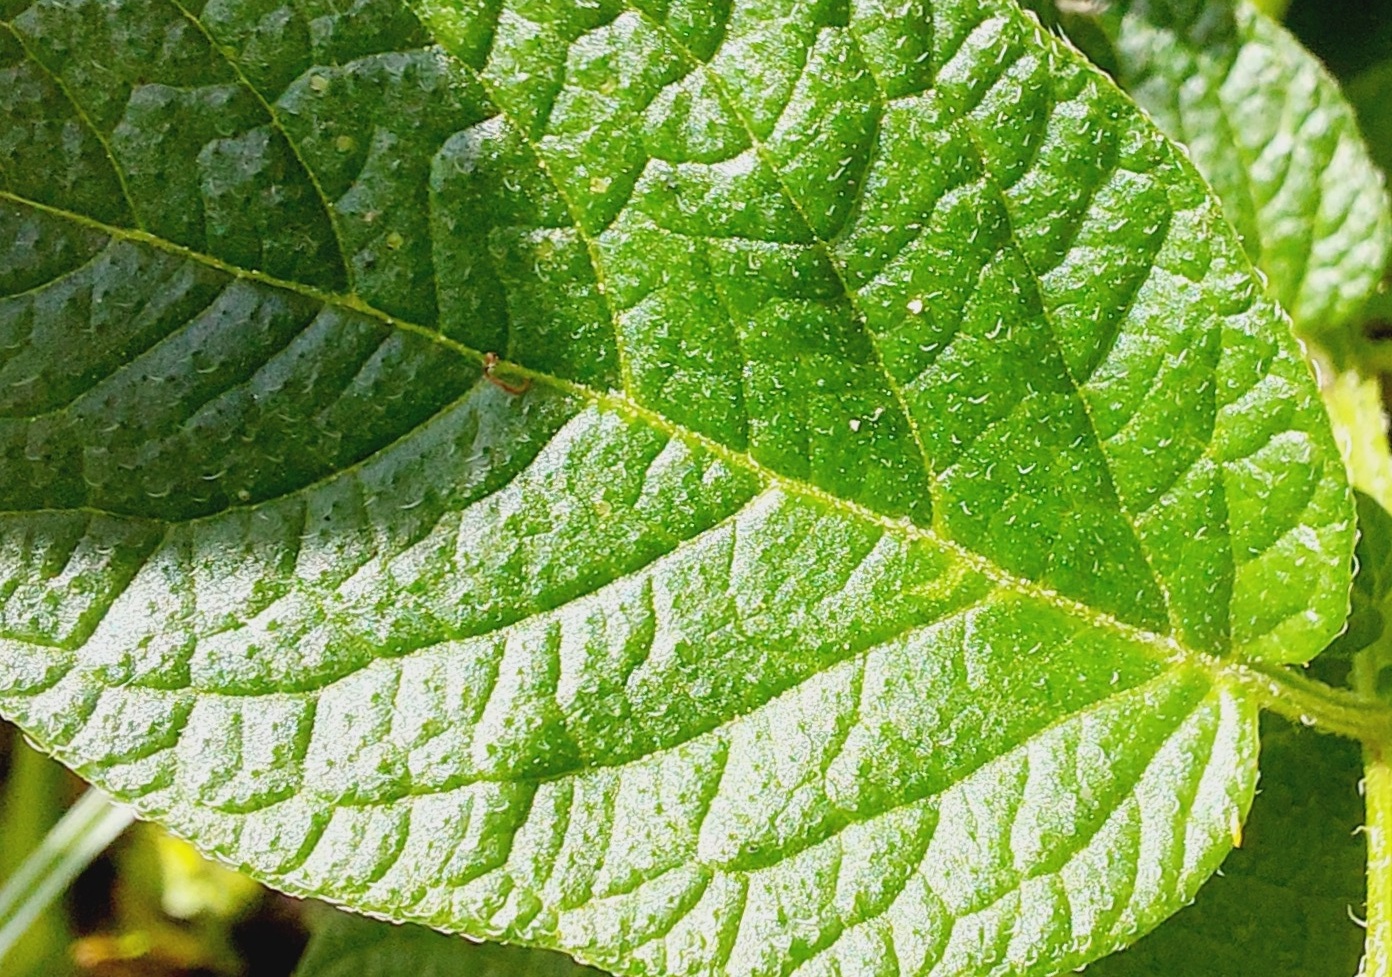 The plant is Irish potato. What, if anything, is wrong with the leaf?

healthy
